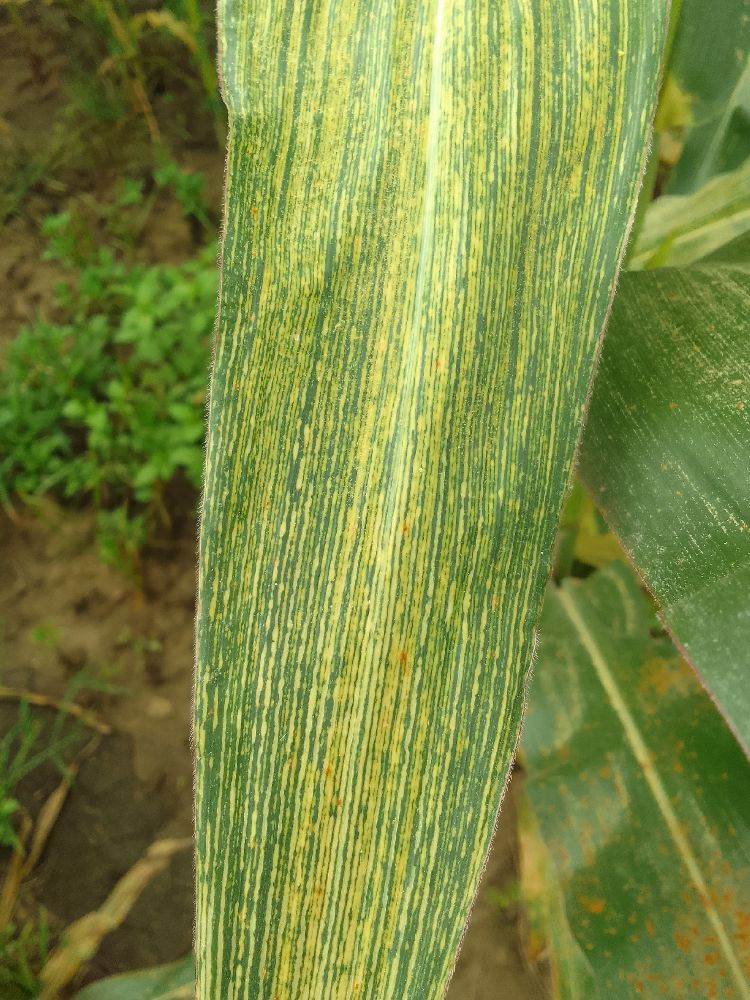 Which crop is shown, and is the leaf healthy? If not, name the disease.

maize, maize streak virus
